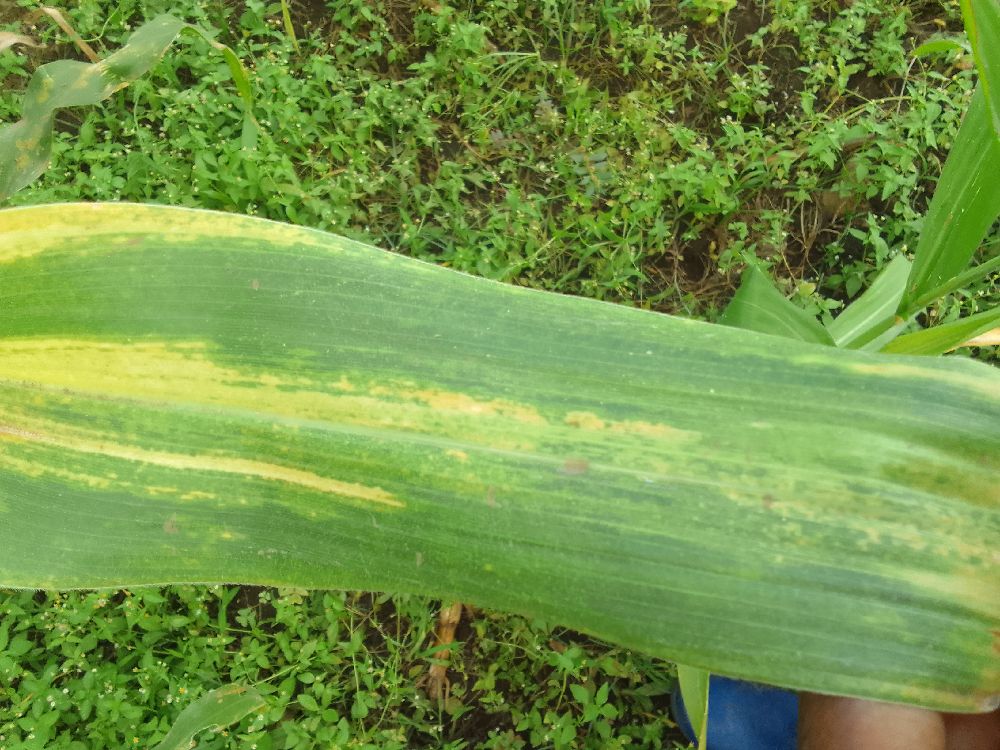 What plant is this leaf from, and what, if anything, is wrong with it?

maize, maize lethal necrosis
